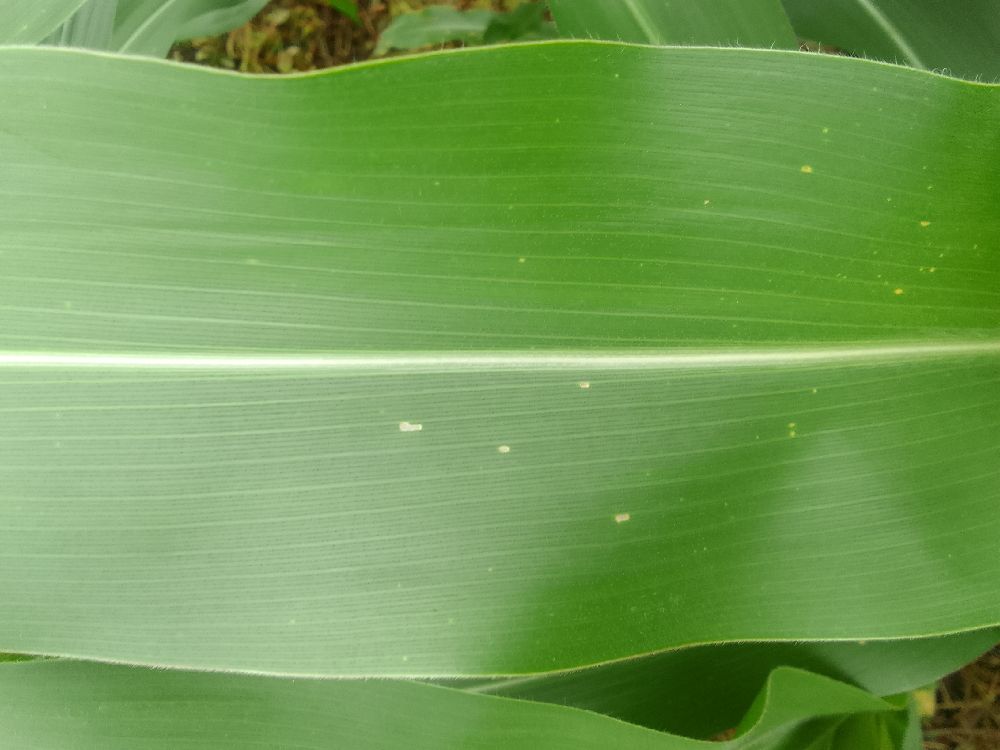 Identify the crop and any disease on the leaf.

maize, healthy
